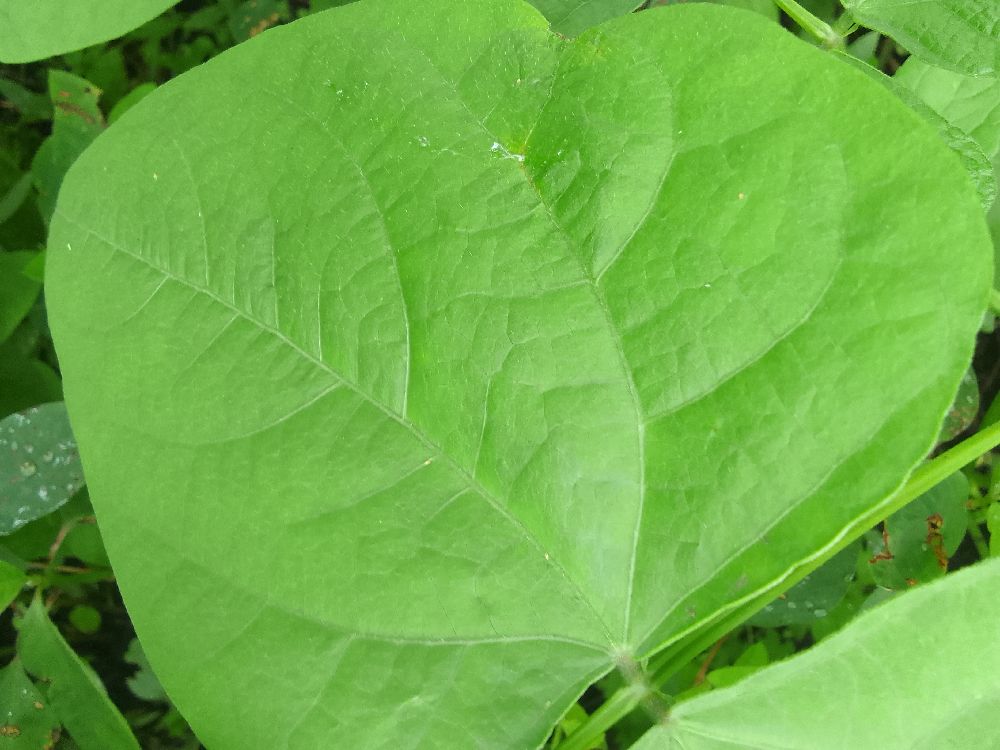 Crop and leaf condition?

common bean, healthy
